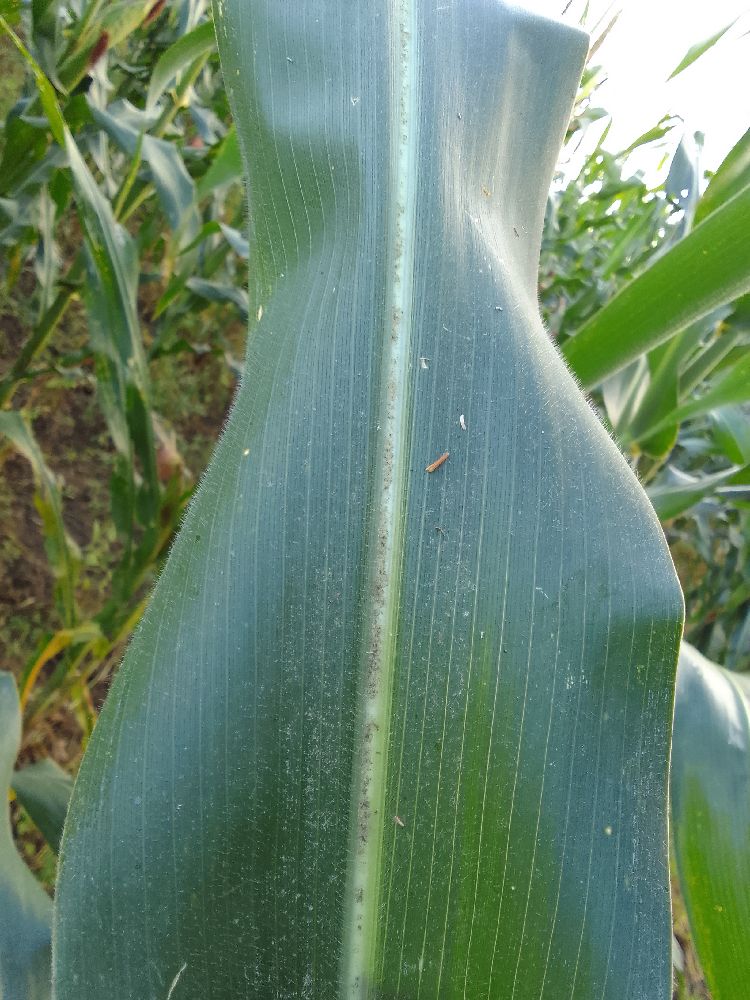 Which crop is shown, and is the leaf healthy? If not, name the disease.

maize, healthy
